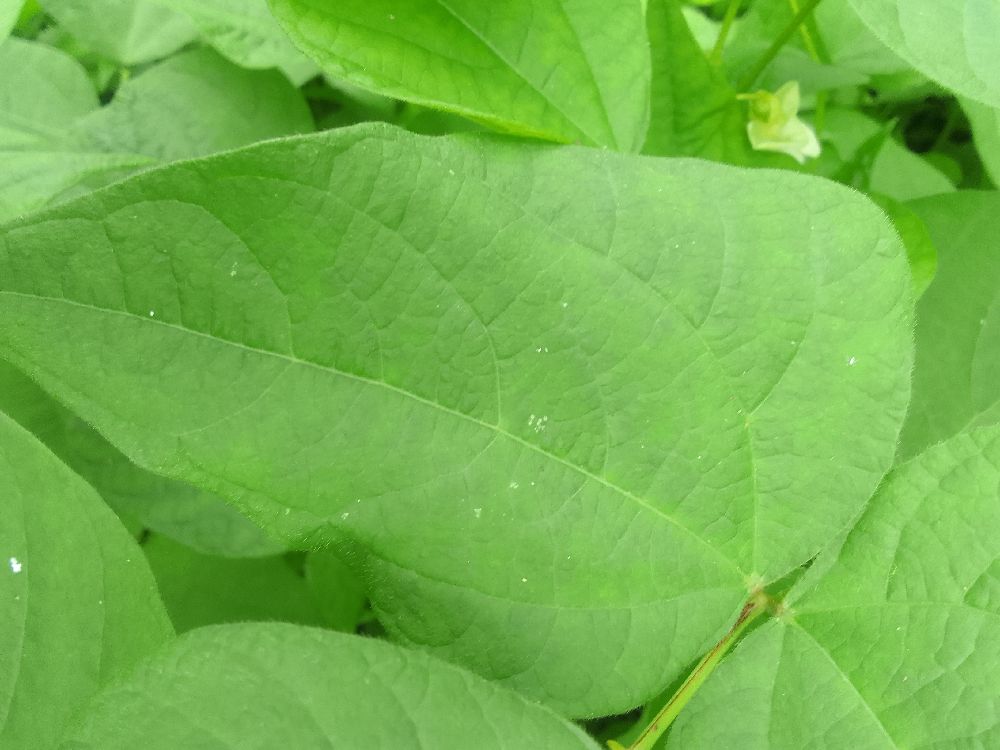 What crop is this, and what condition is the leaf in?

common bean, healthy
